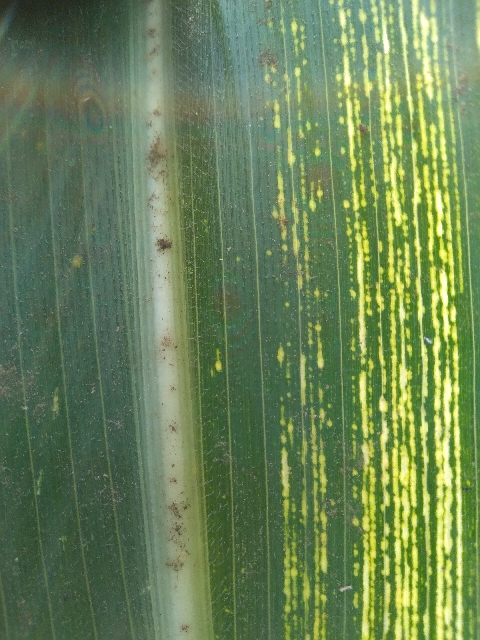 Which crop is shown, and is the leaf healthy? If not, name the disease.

maize, maize streak virus
